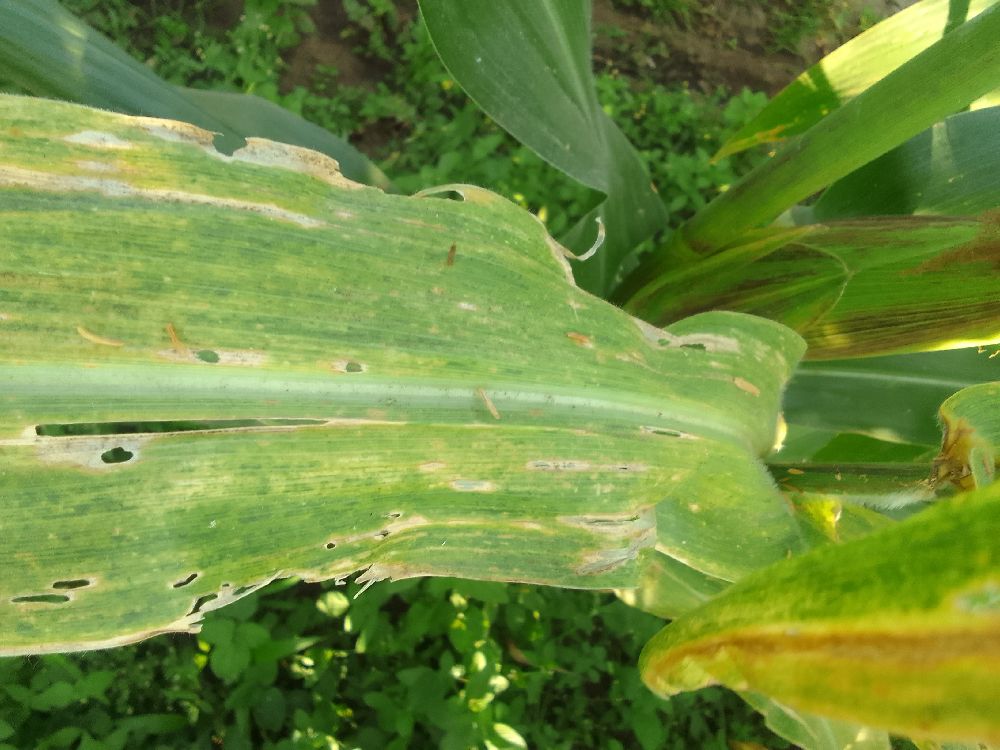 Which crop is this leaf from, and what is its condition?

maize, maize lethal necrosis
